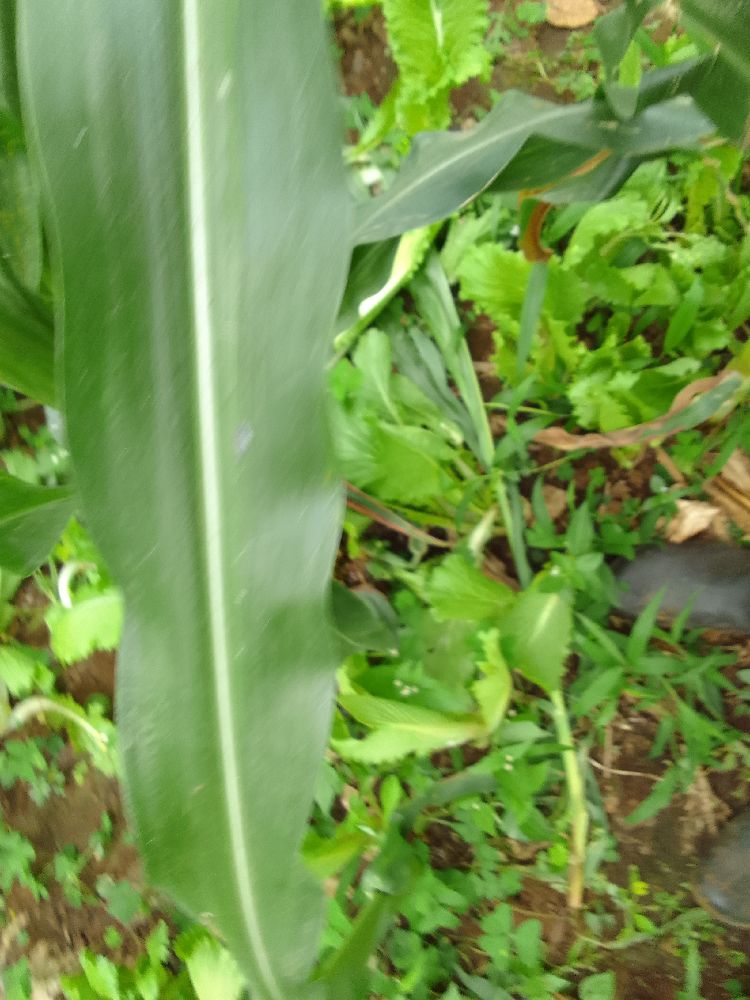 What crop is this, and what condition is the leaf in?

maize, healthy
